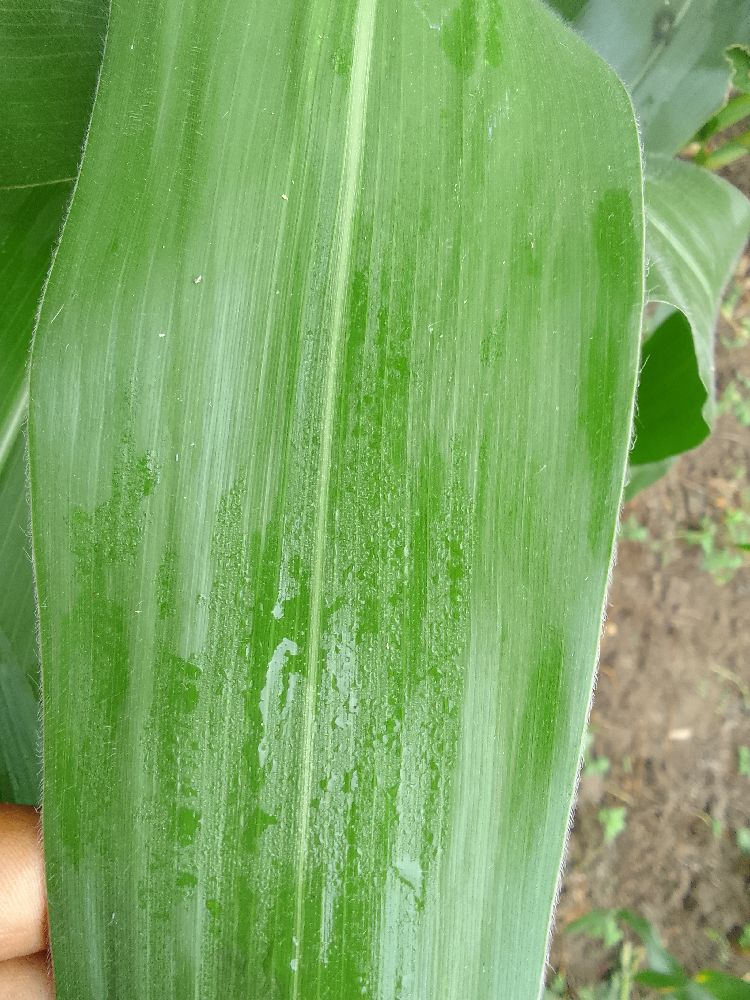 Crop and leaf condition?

maize, healthy
